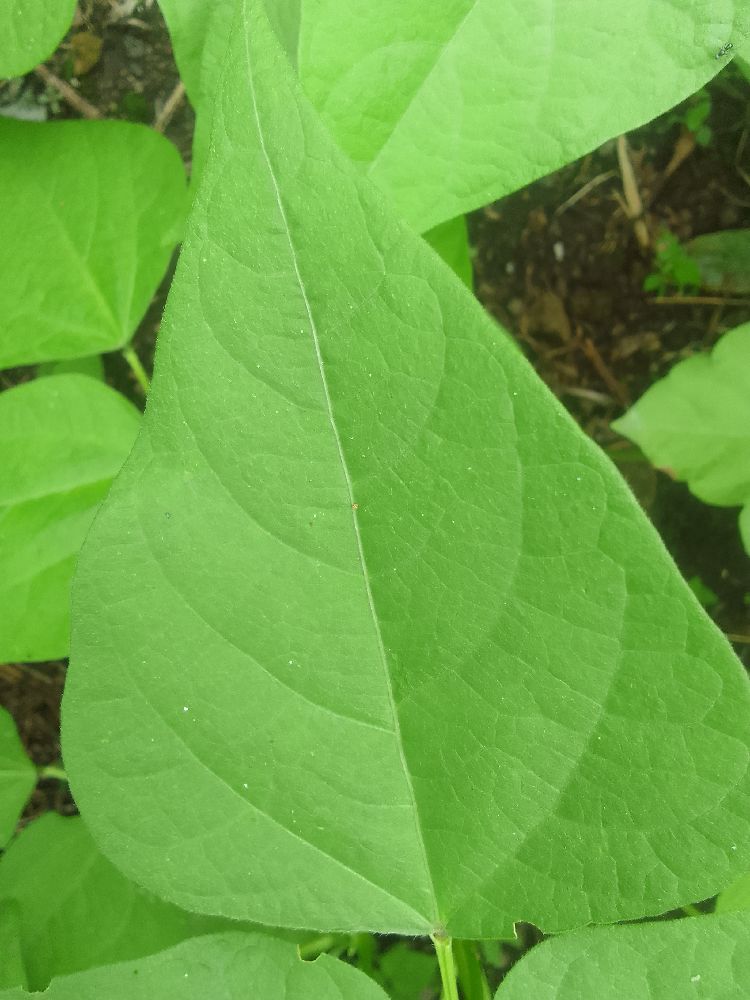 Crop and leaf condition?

common bean, healthy
